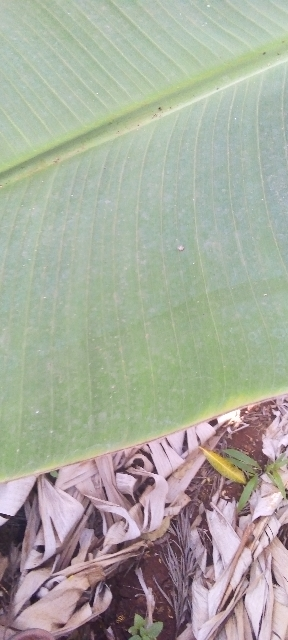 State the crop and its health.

banana, healthy
